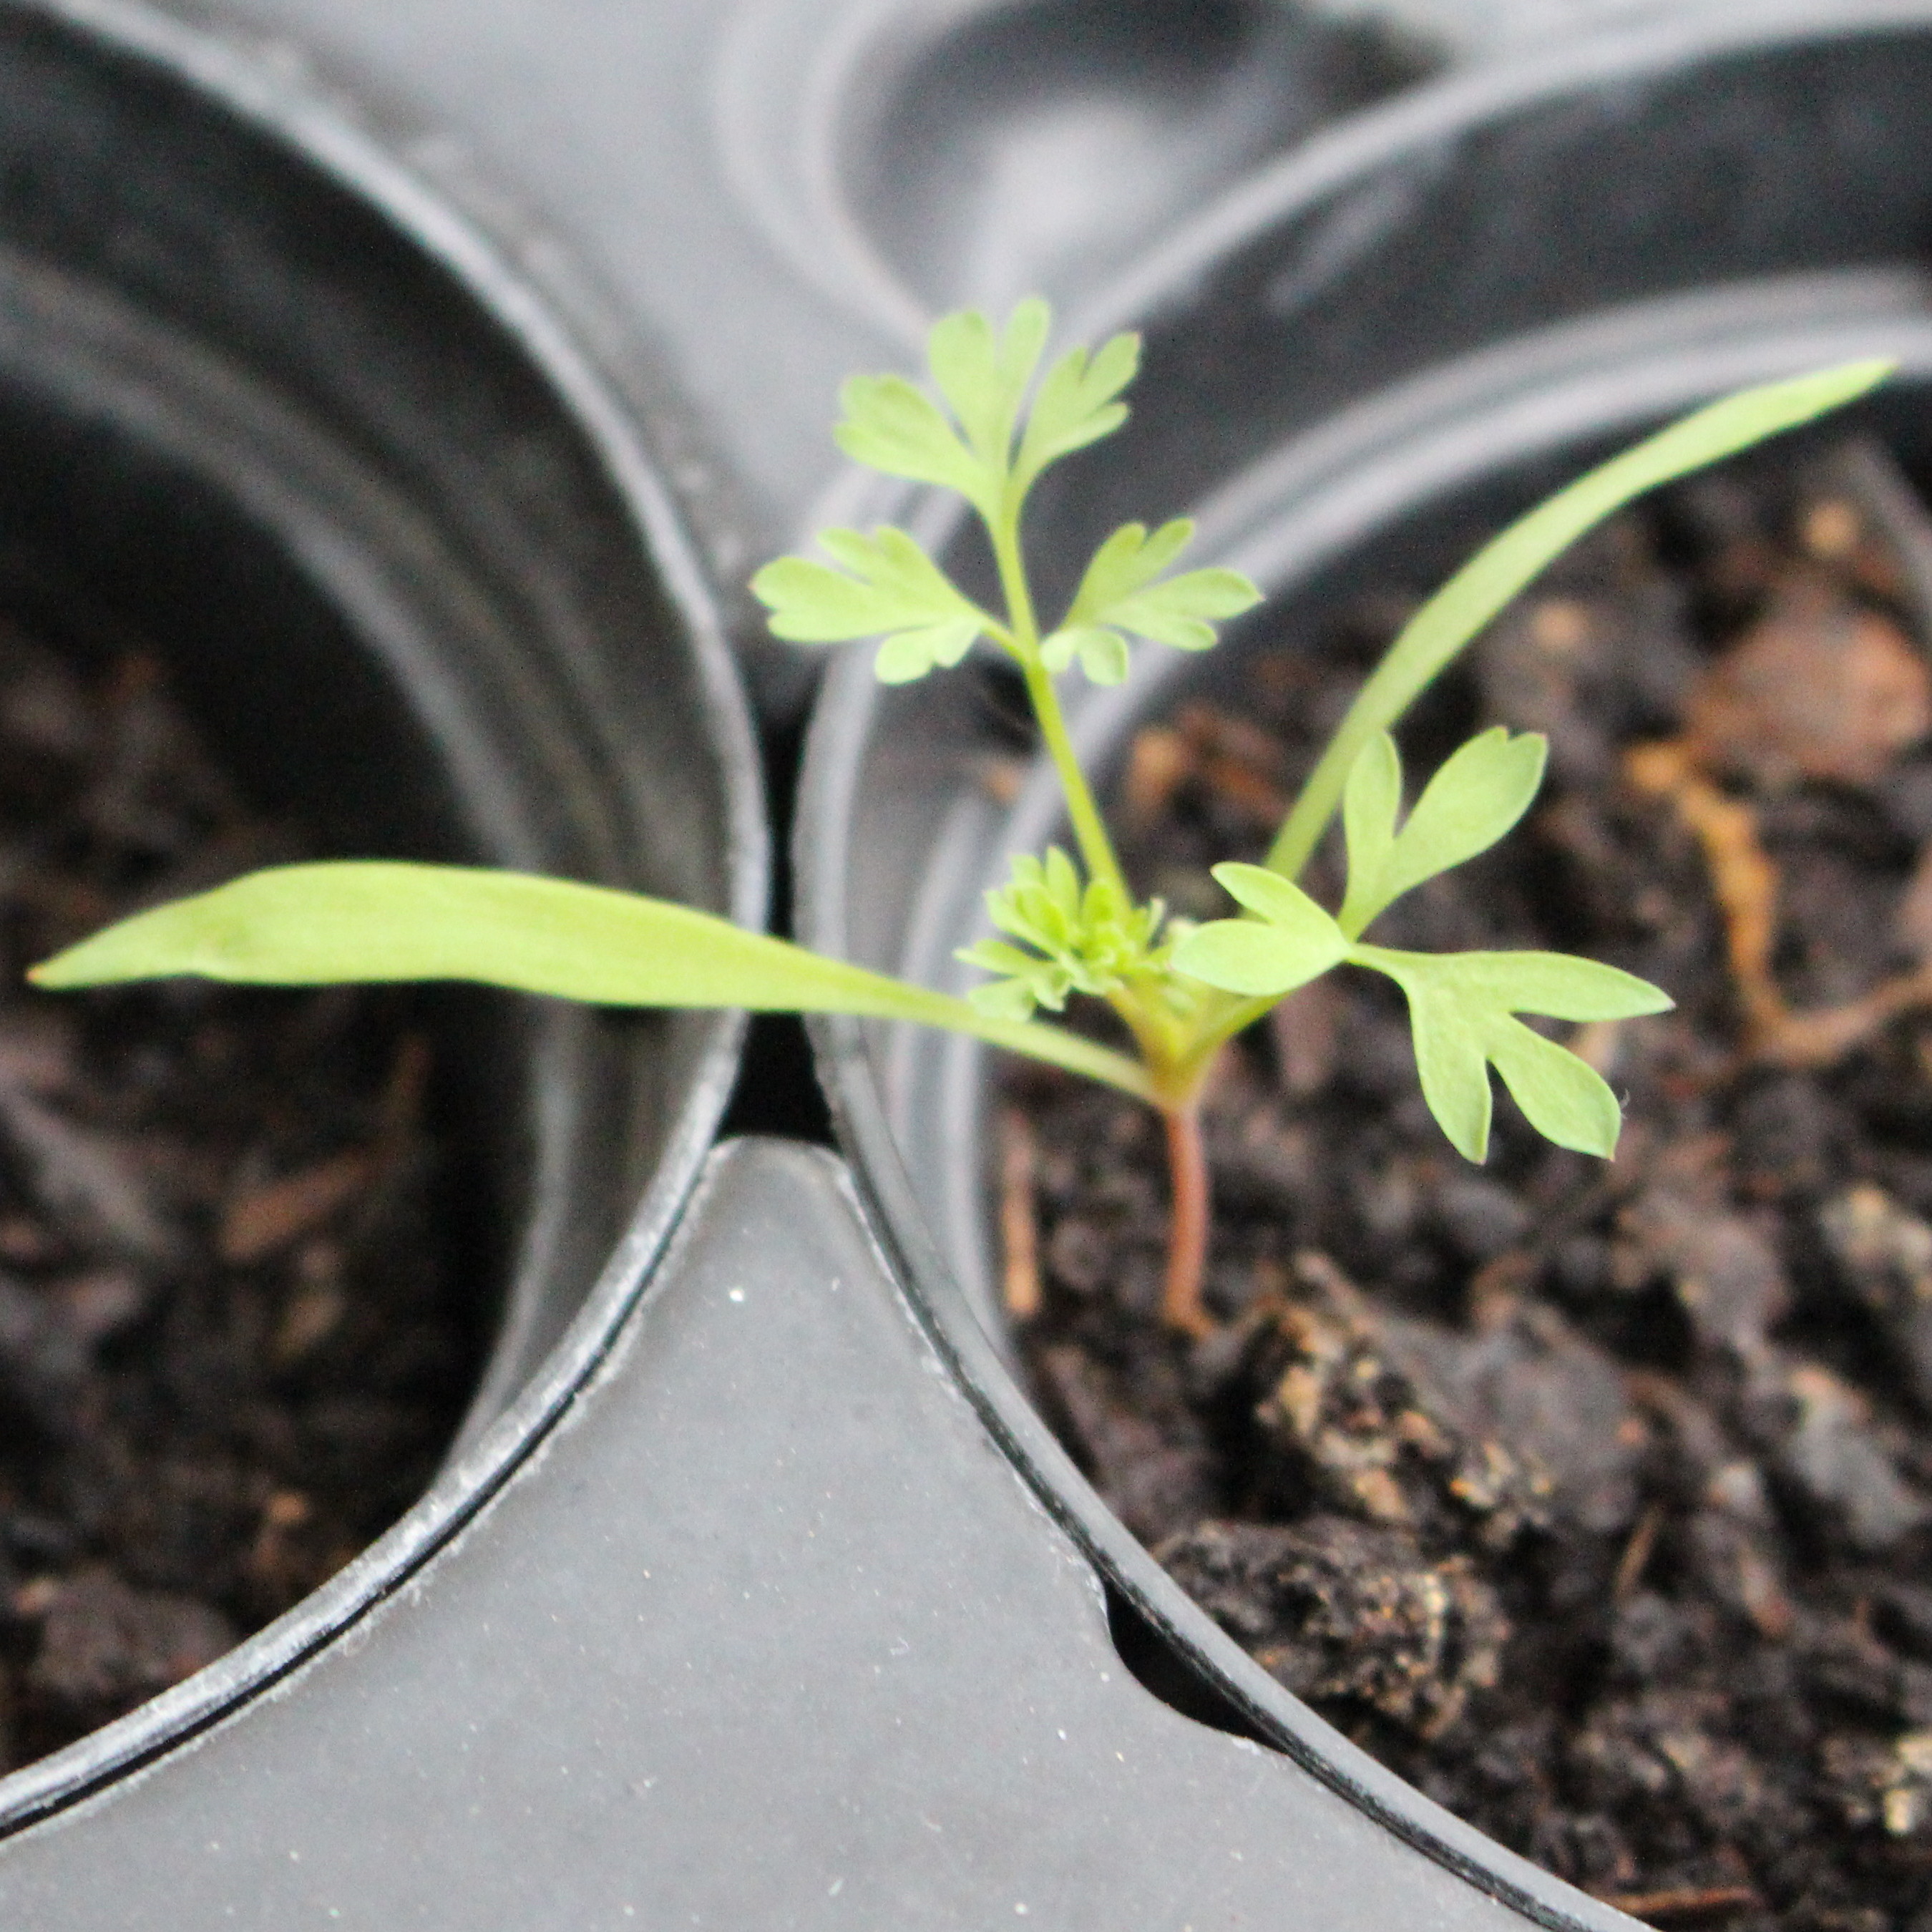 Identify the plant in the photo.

Fumaria officinalis
